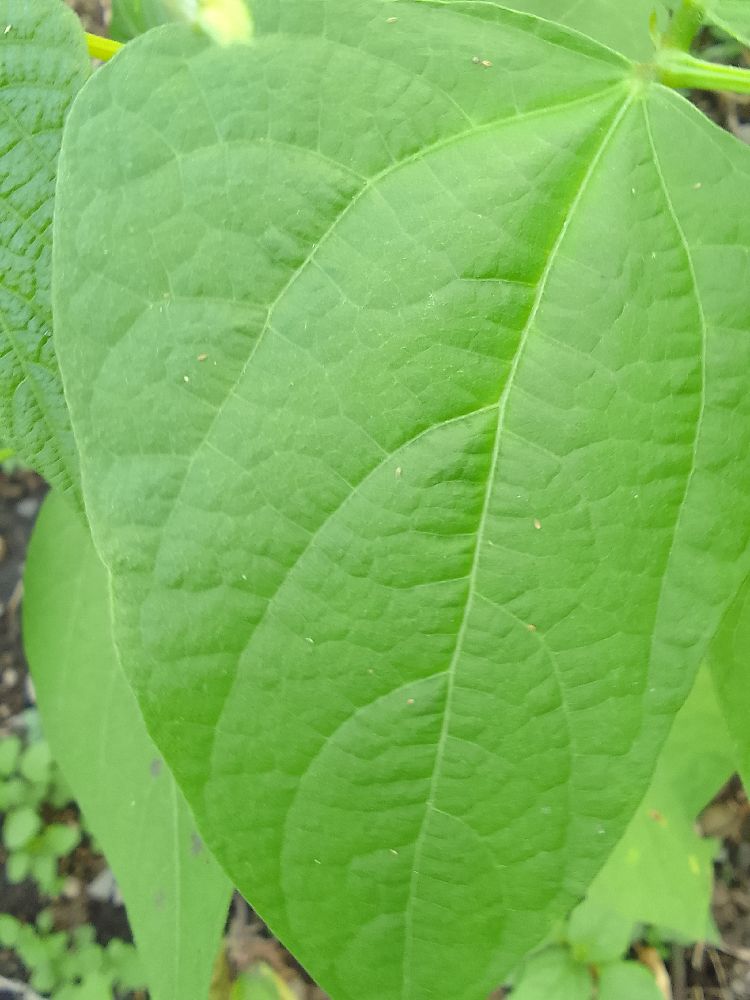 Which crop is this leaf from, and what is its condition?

common bean, healthy
